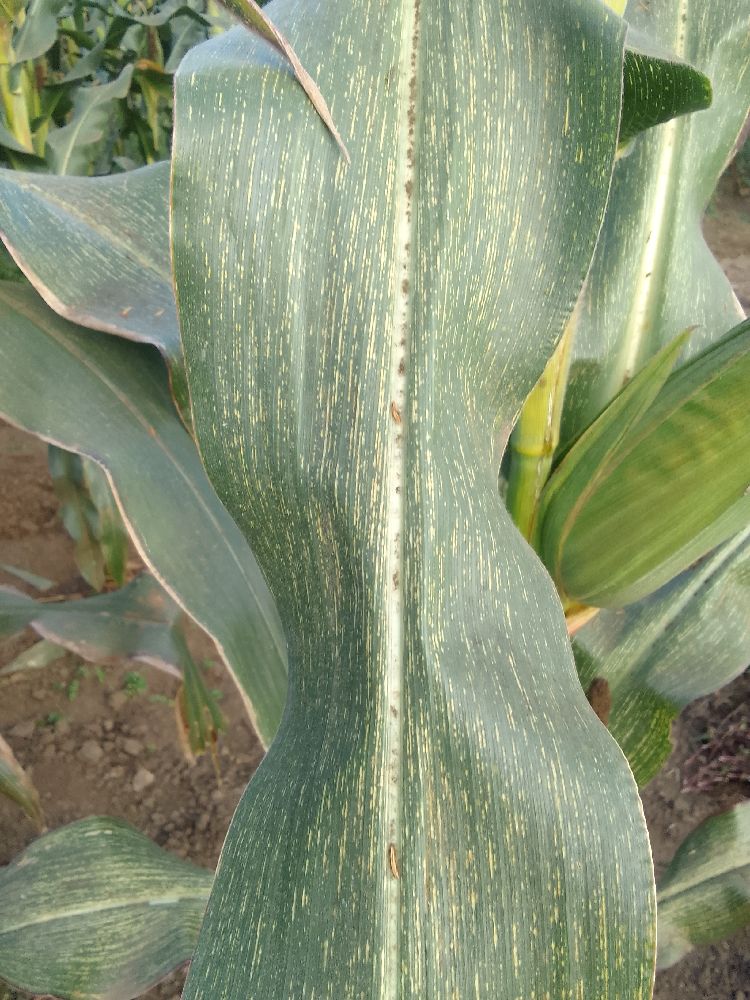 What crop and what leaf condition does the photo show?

maize, maize streak virus
